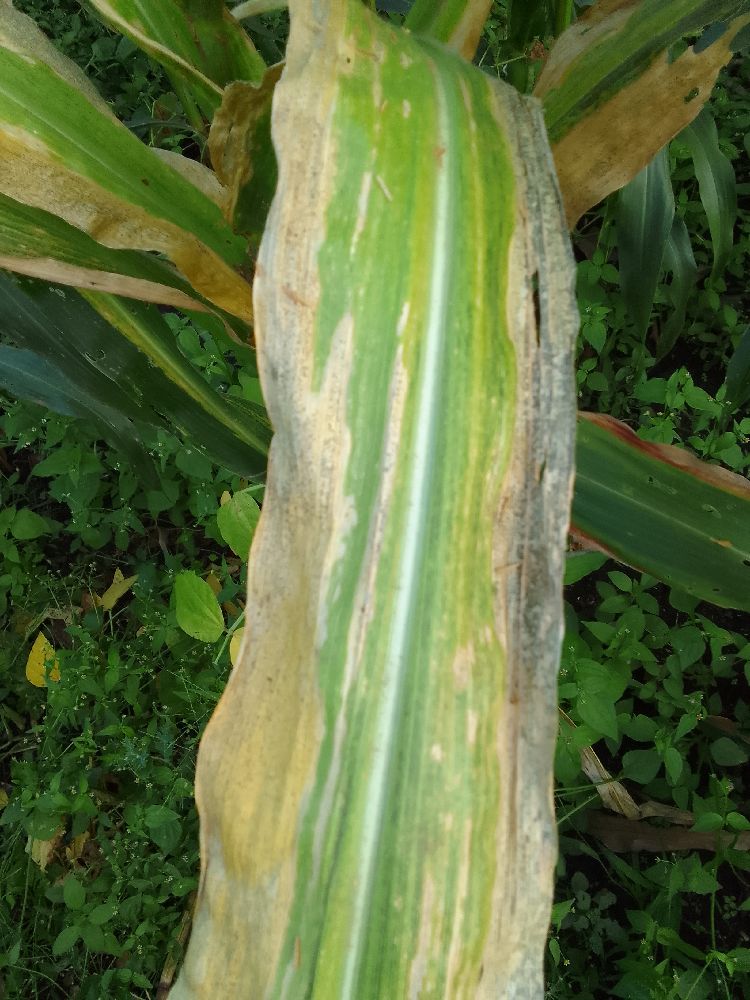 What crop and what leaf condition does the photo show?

maize, maize lethal necrosis
